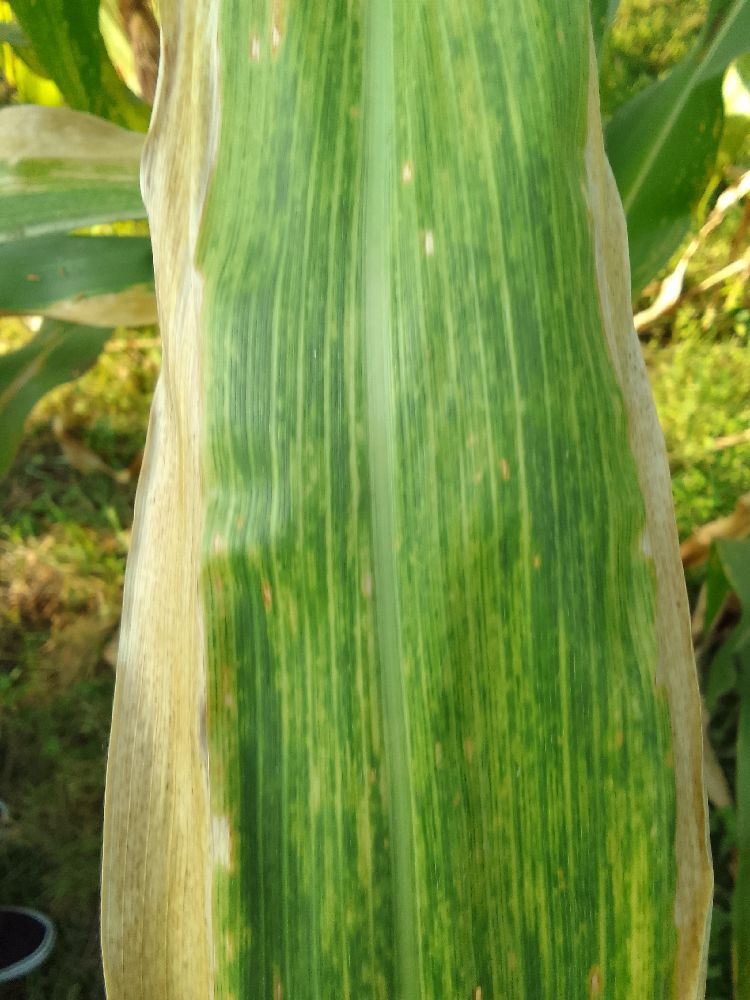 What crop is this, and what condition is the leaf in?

maize, maize lethal necrosis
